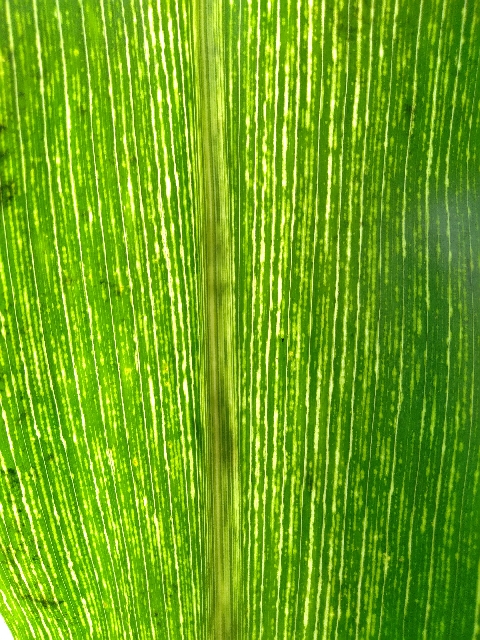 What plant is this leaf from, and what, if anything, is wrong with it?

maize, maize streak virus
